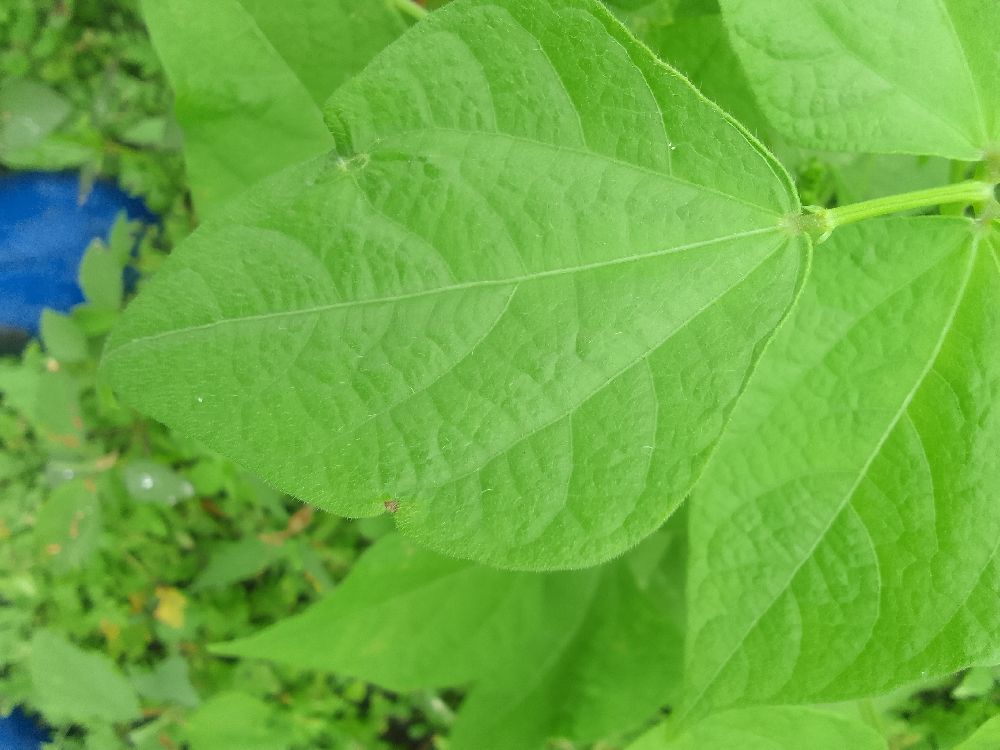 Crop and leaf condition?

common bean, healthy
